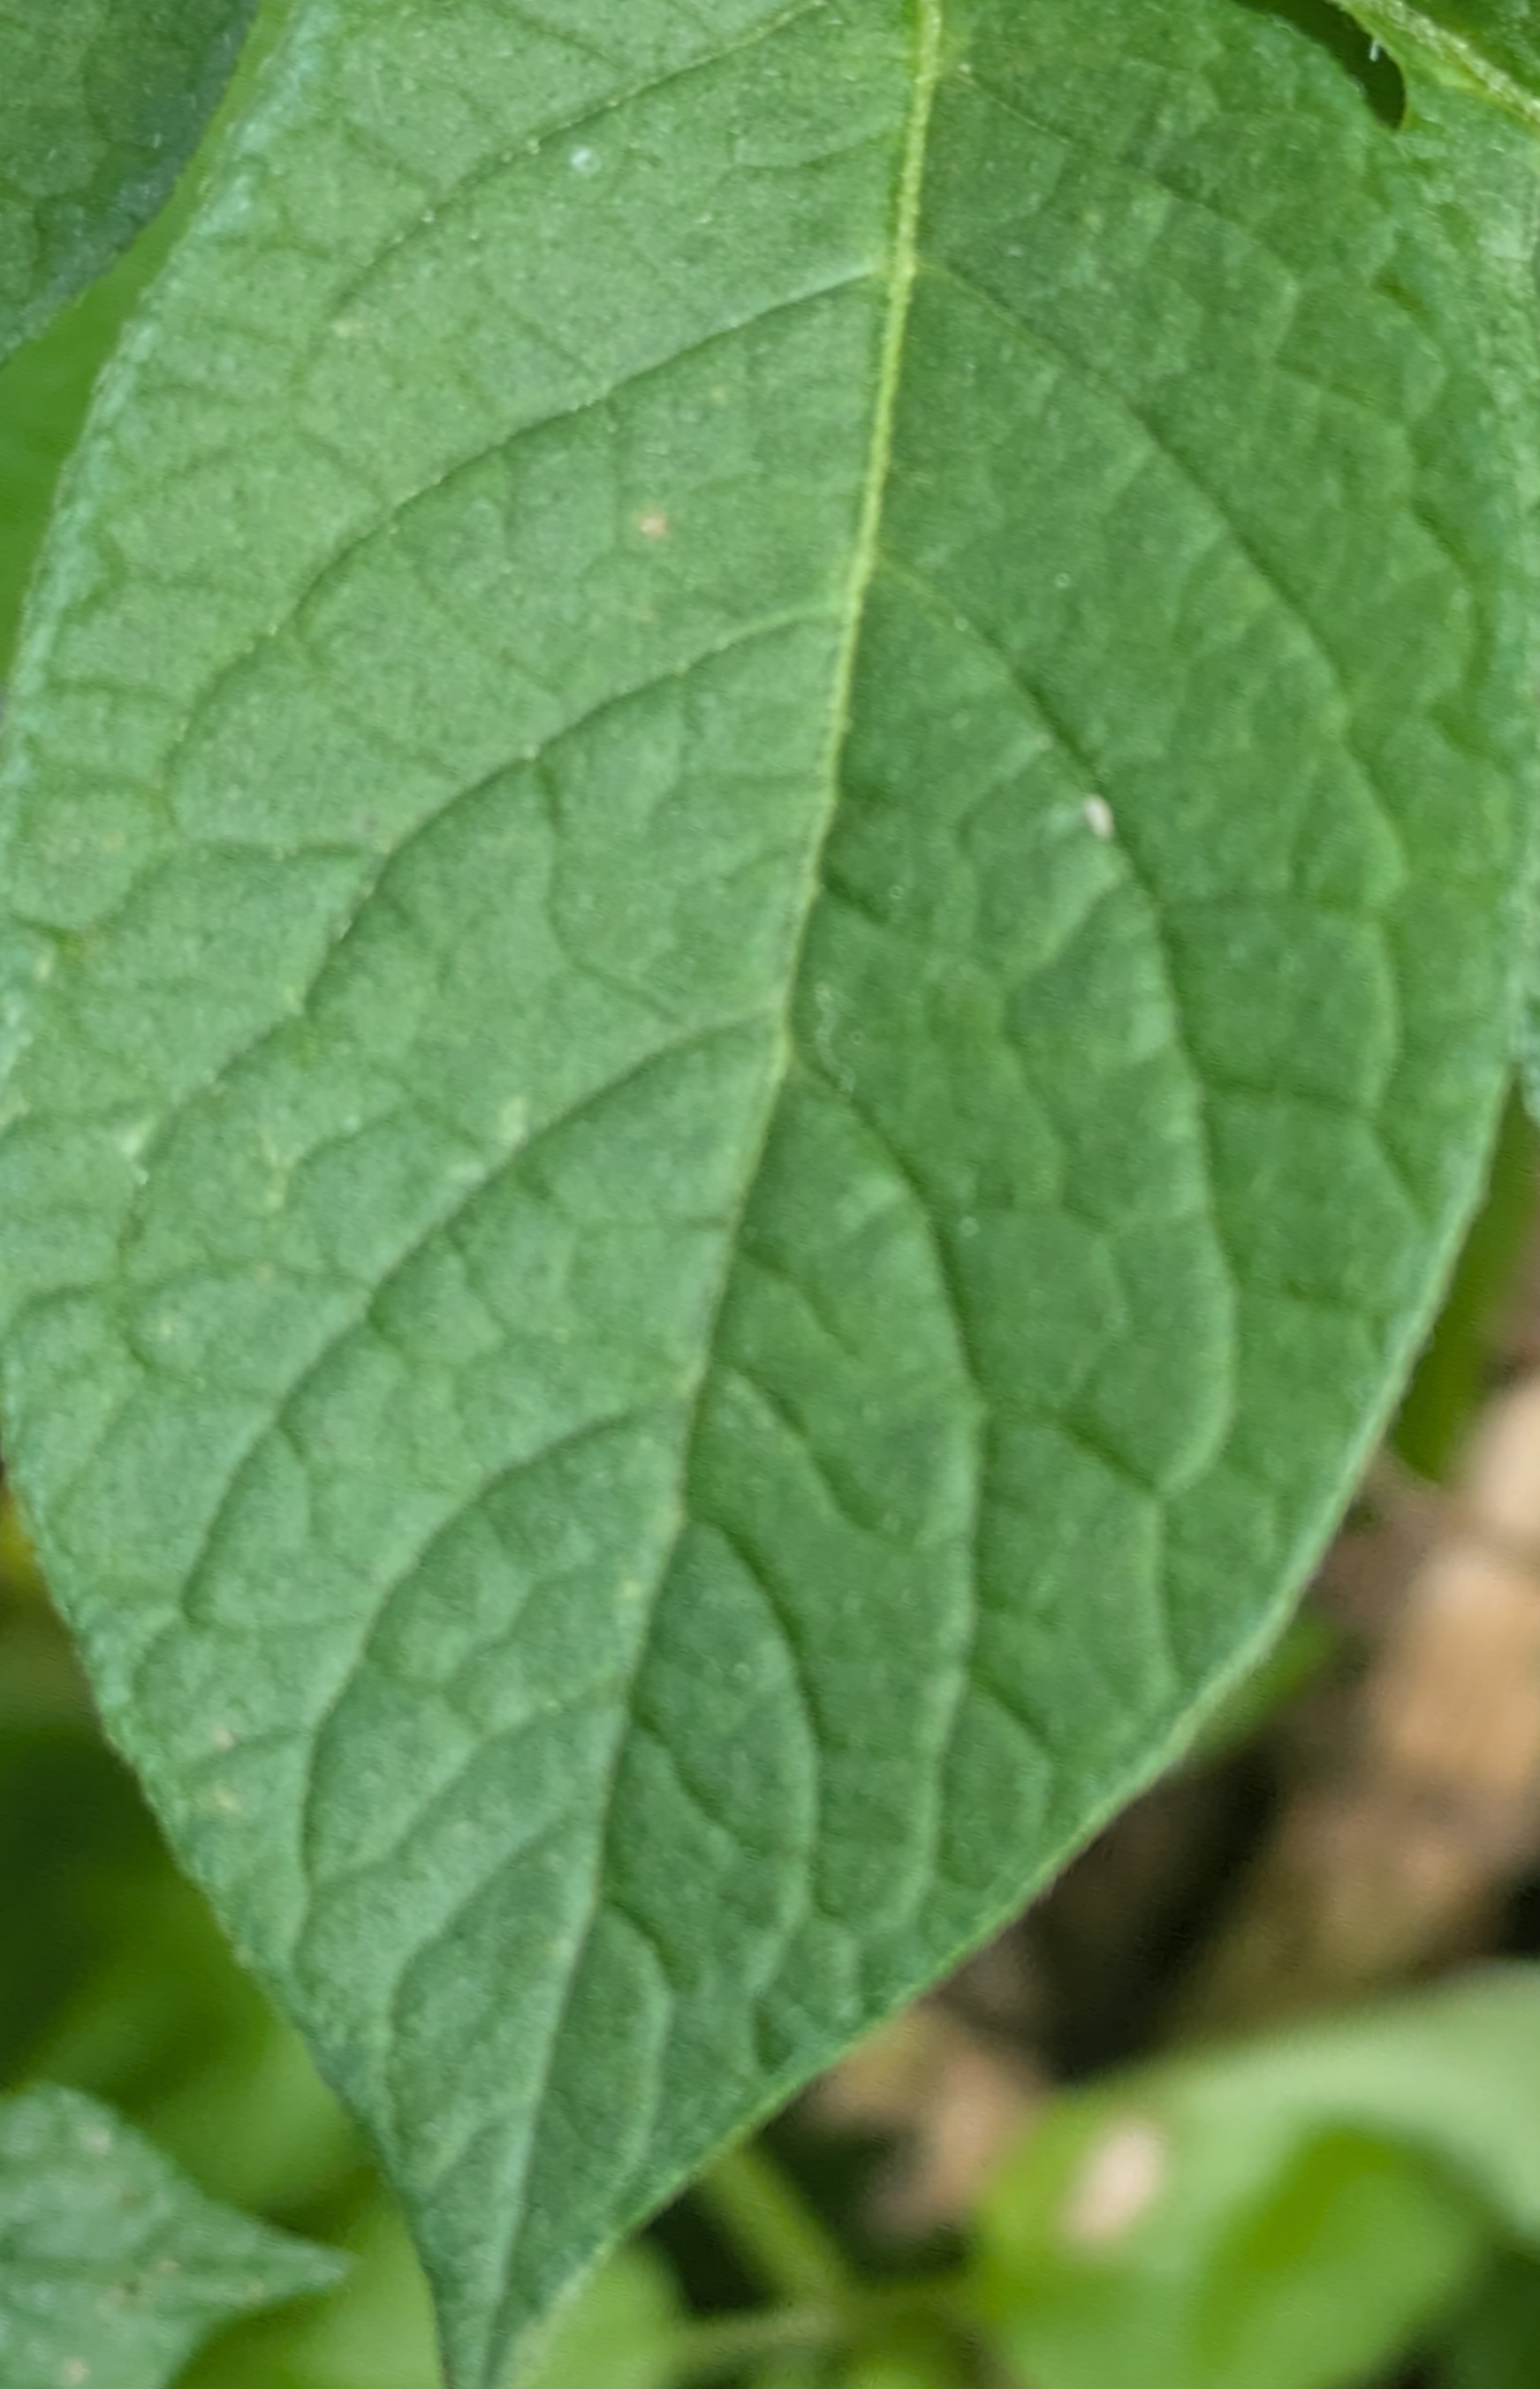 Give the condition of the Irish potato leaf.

healthy
